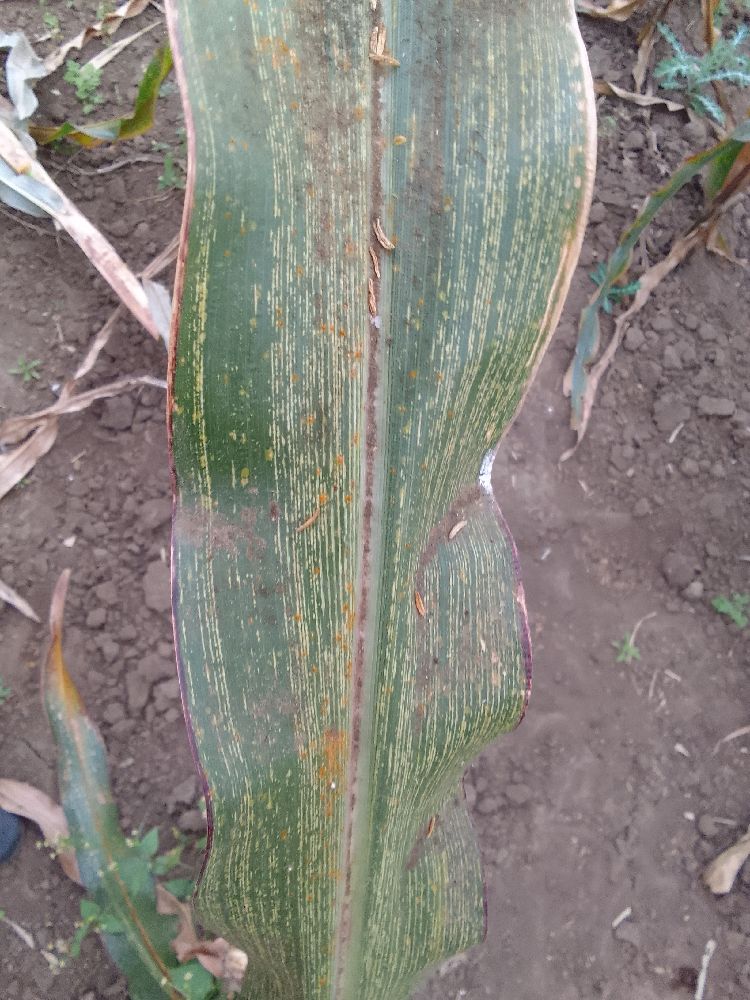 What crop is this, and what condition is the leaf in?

maize, maize streak virus
